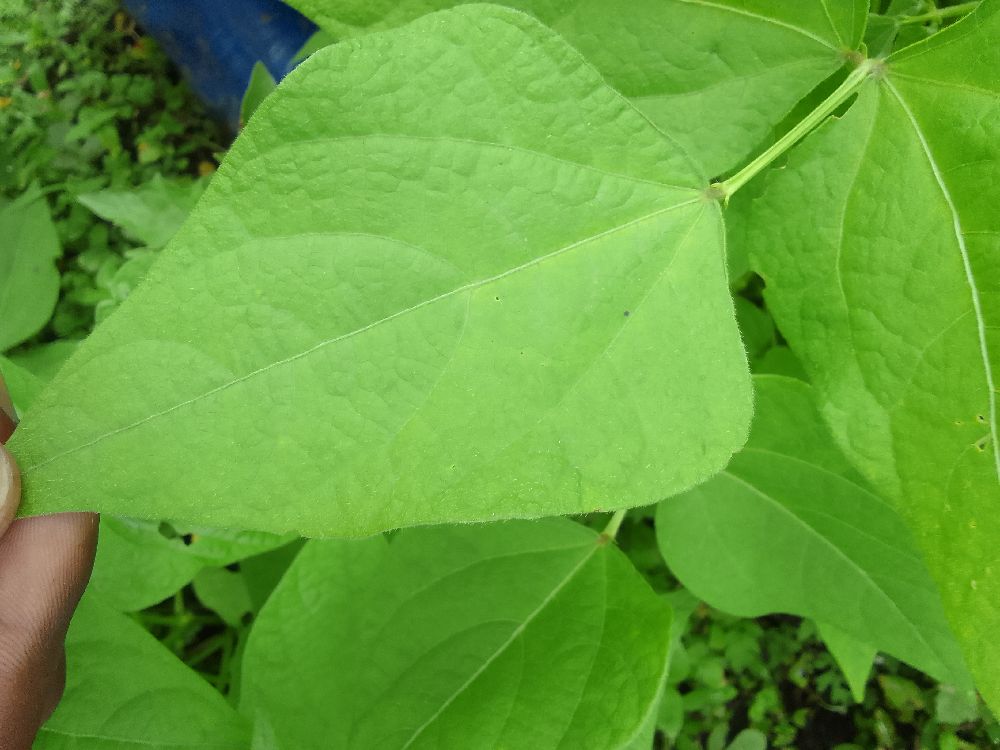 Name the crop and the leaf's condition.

common bean, healthy
